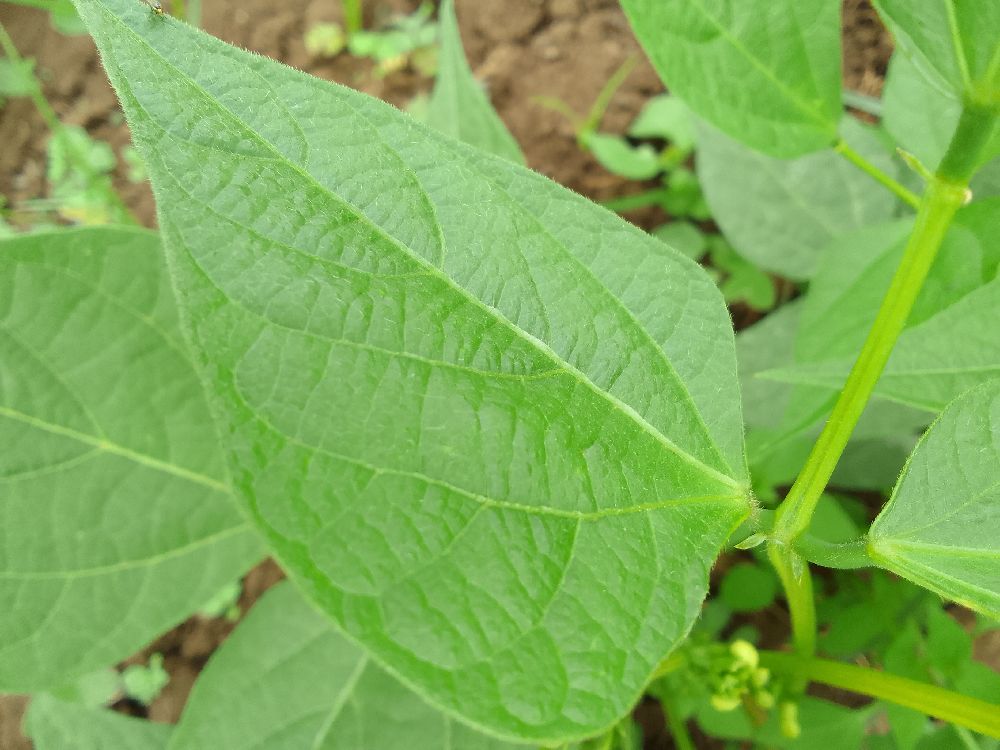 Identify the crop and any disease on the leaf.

common bean, healthy
